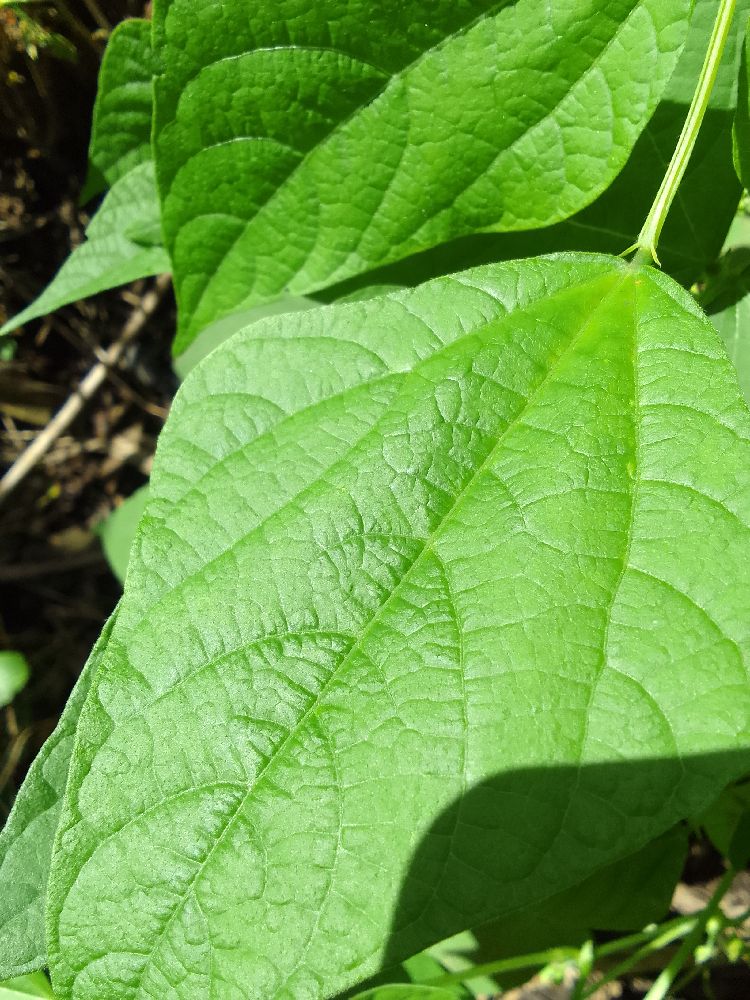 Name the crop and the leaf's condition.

common bean, healthy
